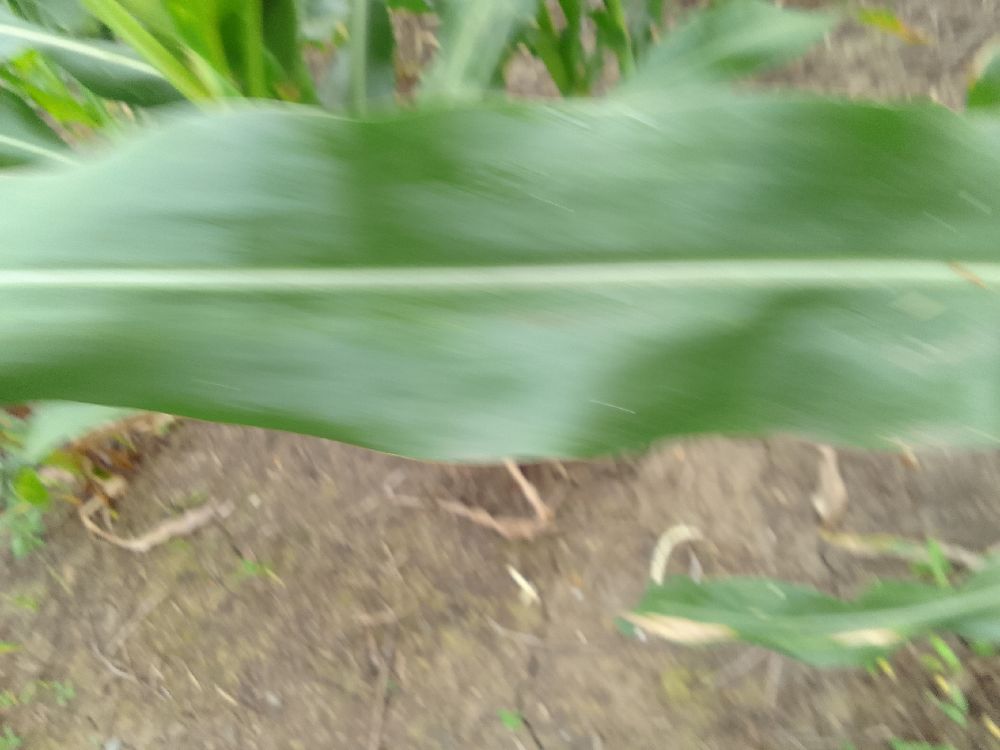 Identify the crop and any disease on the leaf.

maize, healthy
